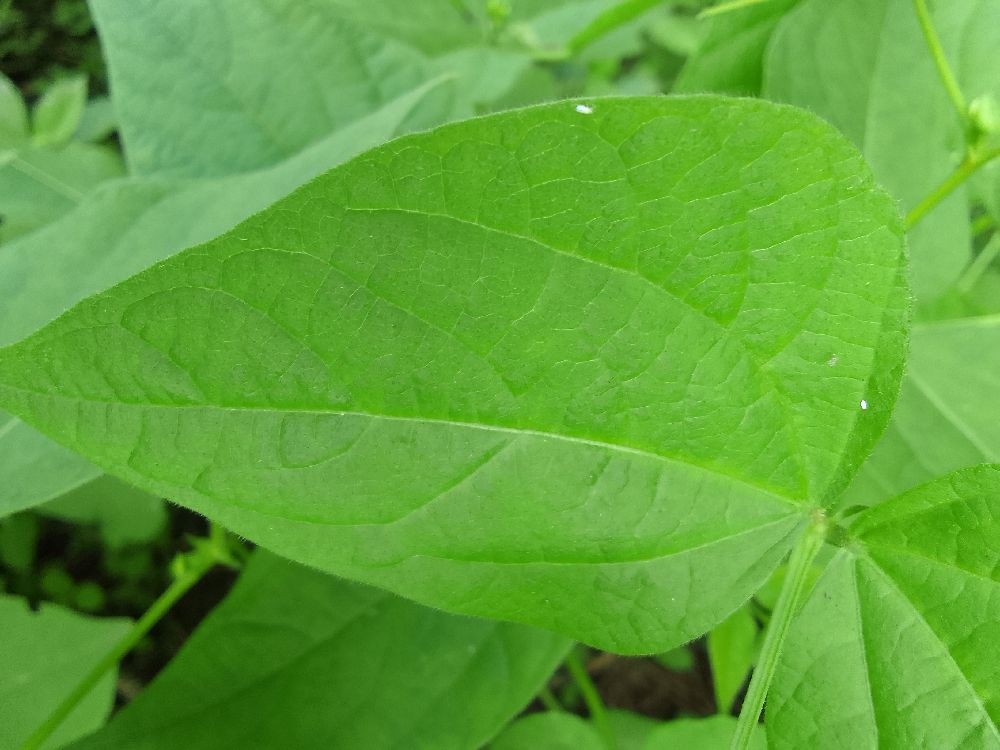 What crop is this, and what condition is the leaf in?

common bean, healthy
